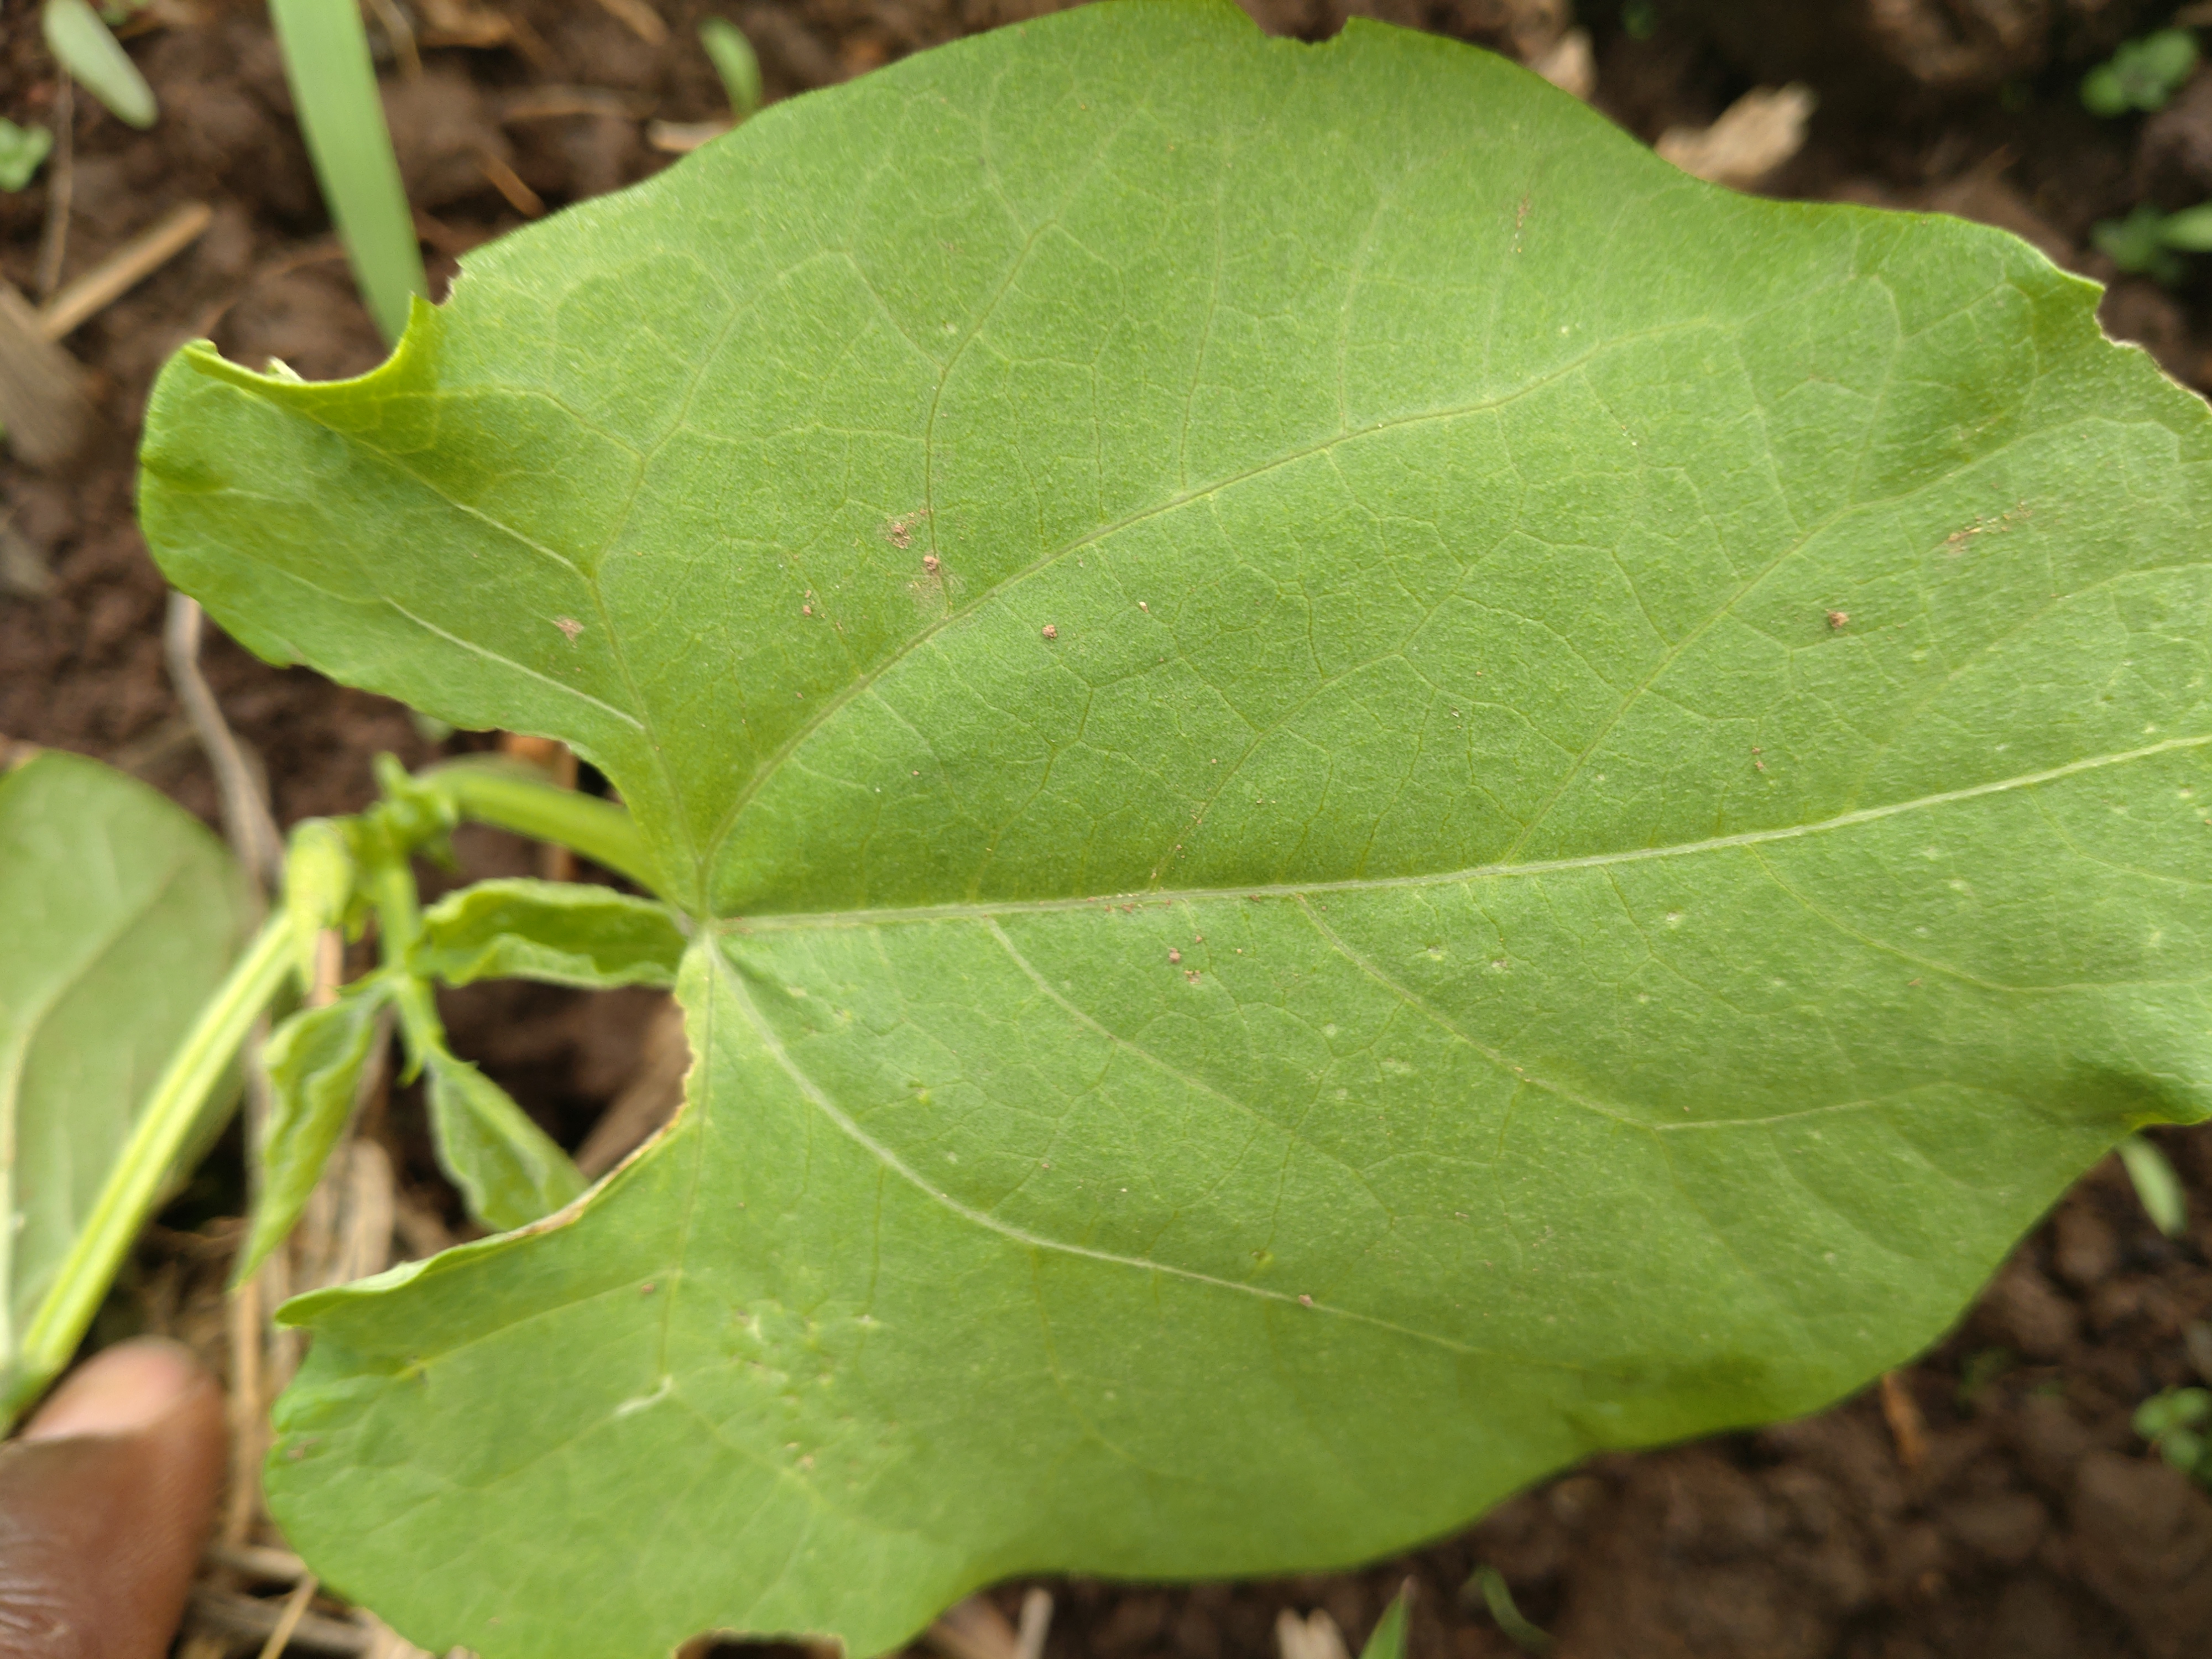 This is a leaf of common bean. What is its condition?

healthy
